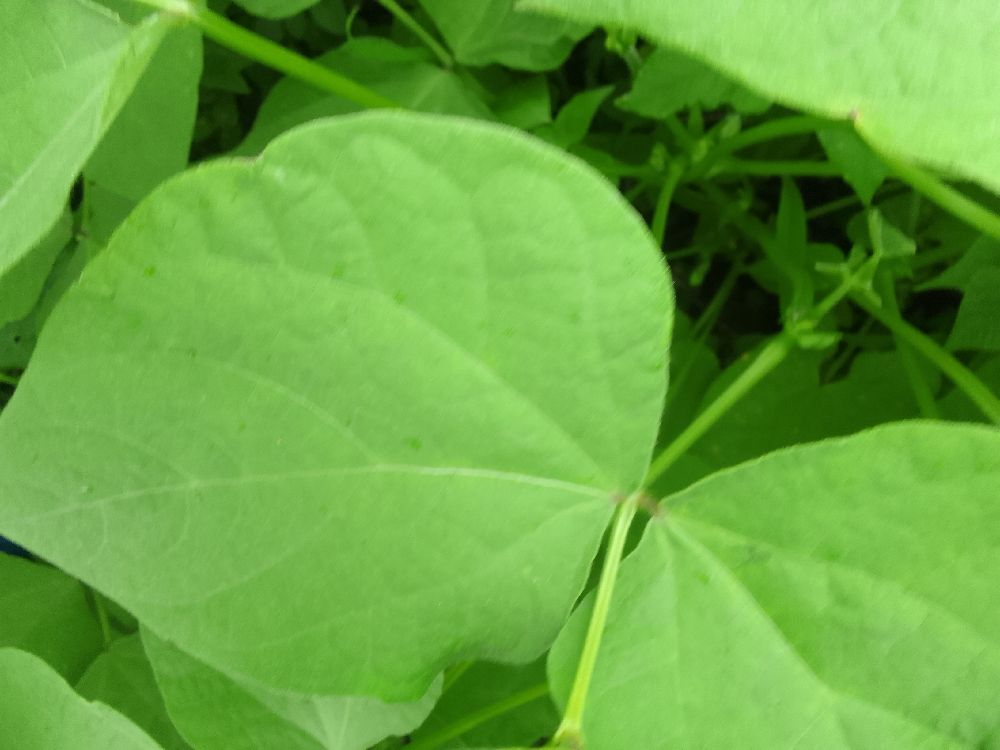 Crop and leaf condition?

common bean, healthy
